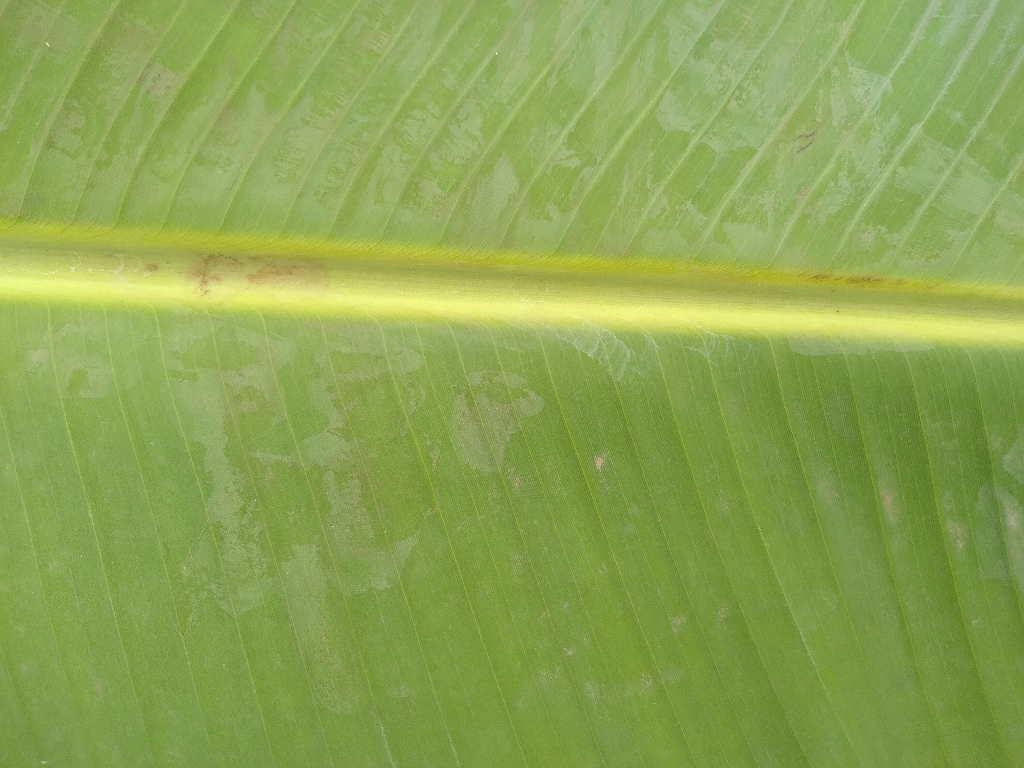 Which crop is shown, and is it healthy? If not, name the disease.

banana, healthy
